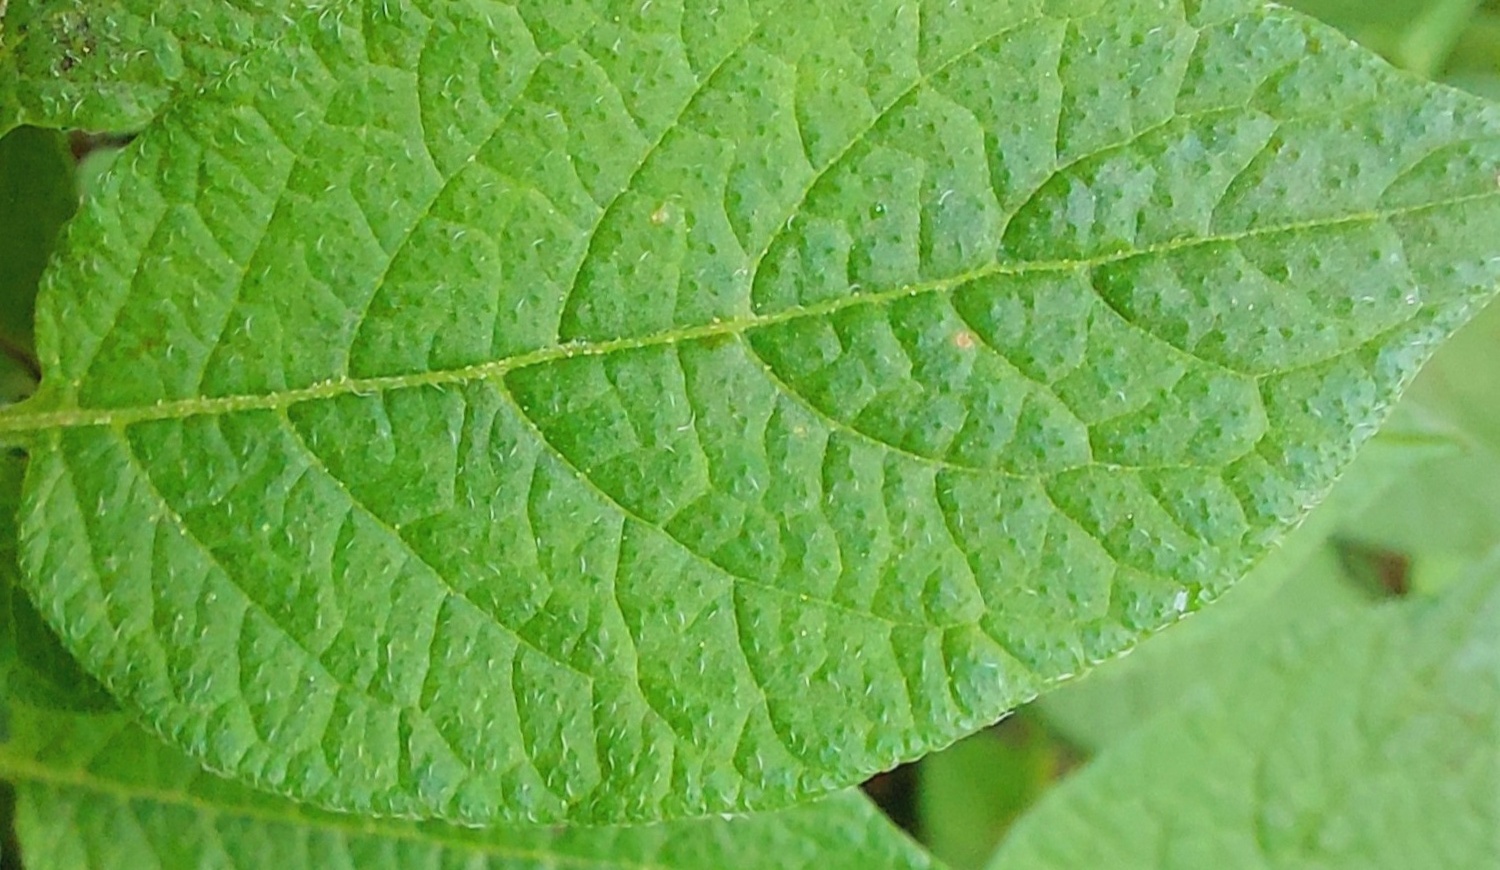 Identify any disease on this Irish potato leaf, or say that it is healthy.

healthy
